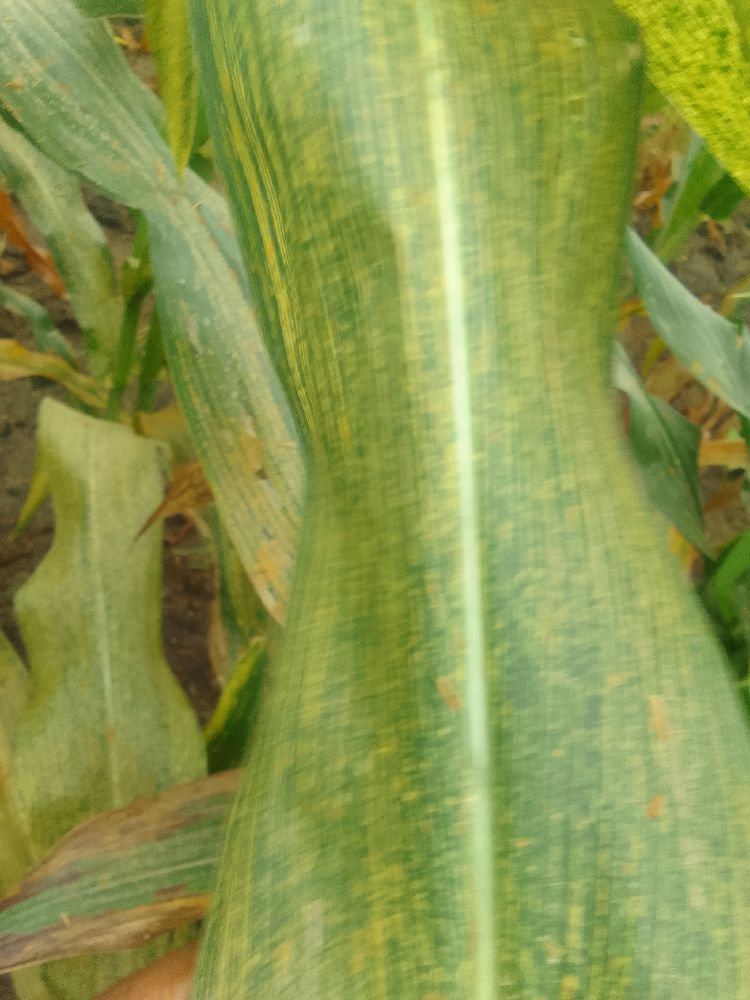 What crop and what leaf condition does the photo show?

maize, maize streak virus
